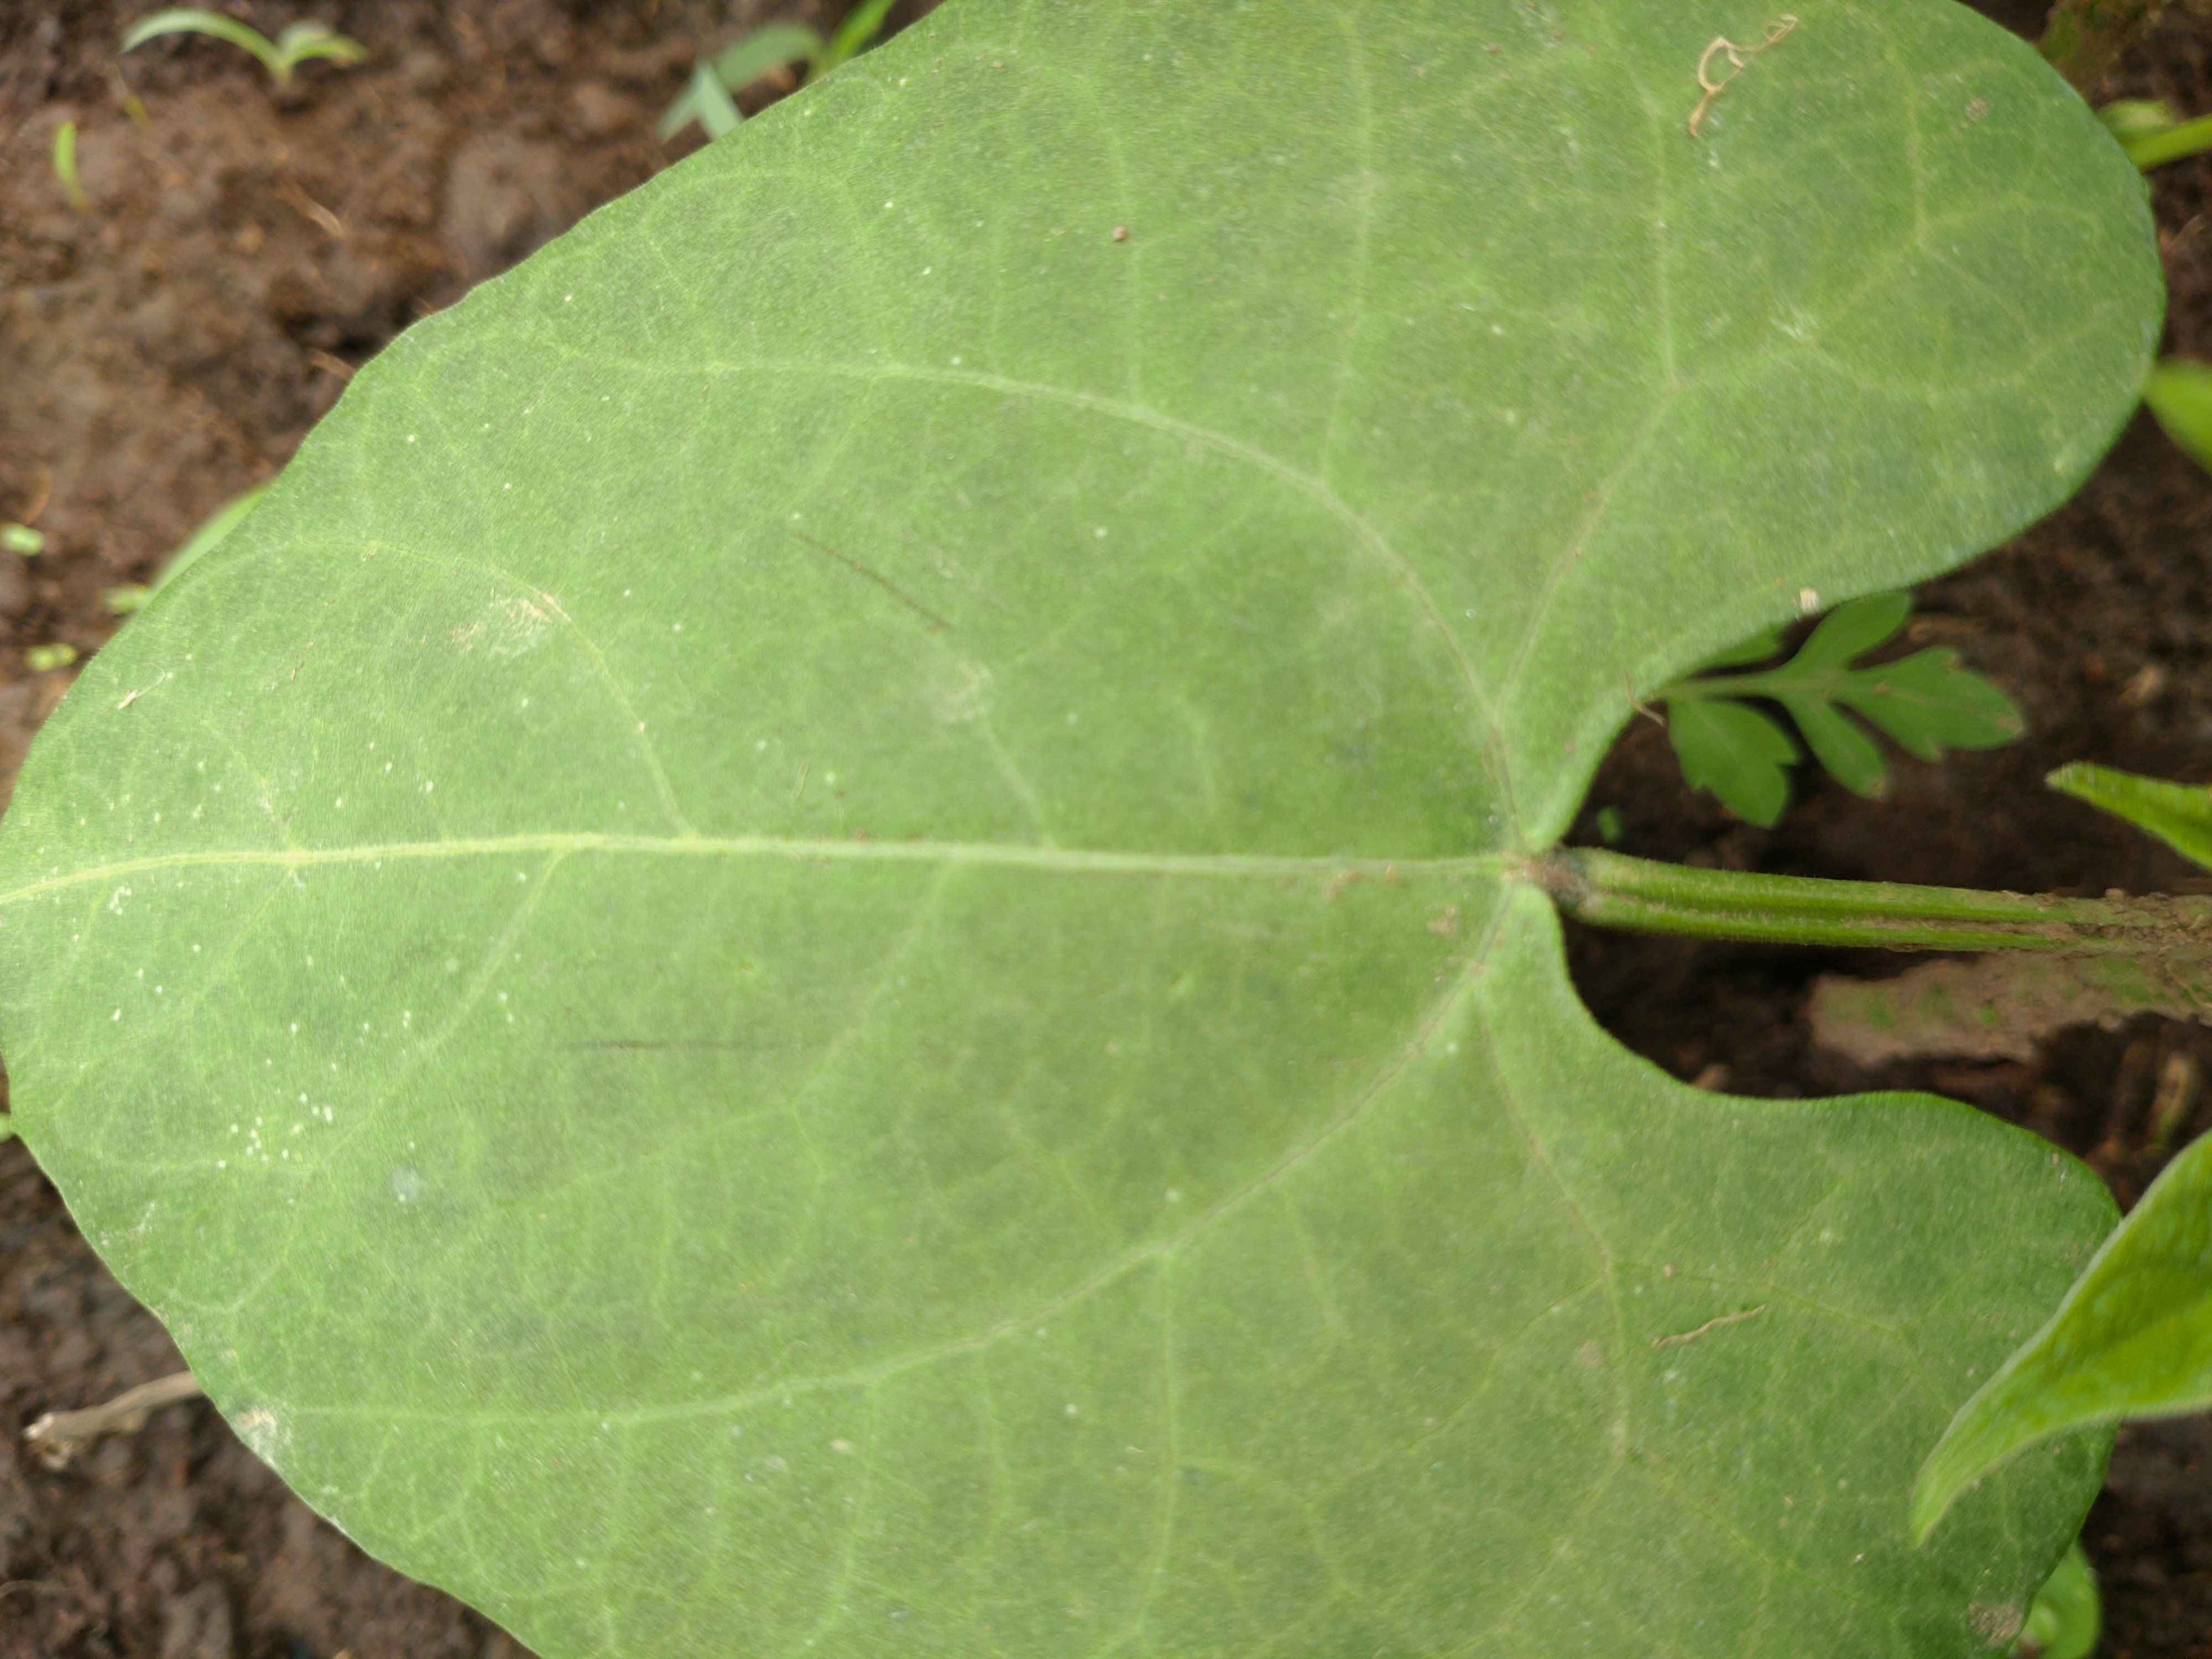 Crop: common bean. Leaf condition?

healthy
